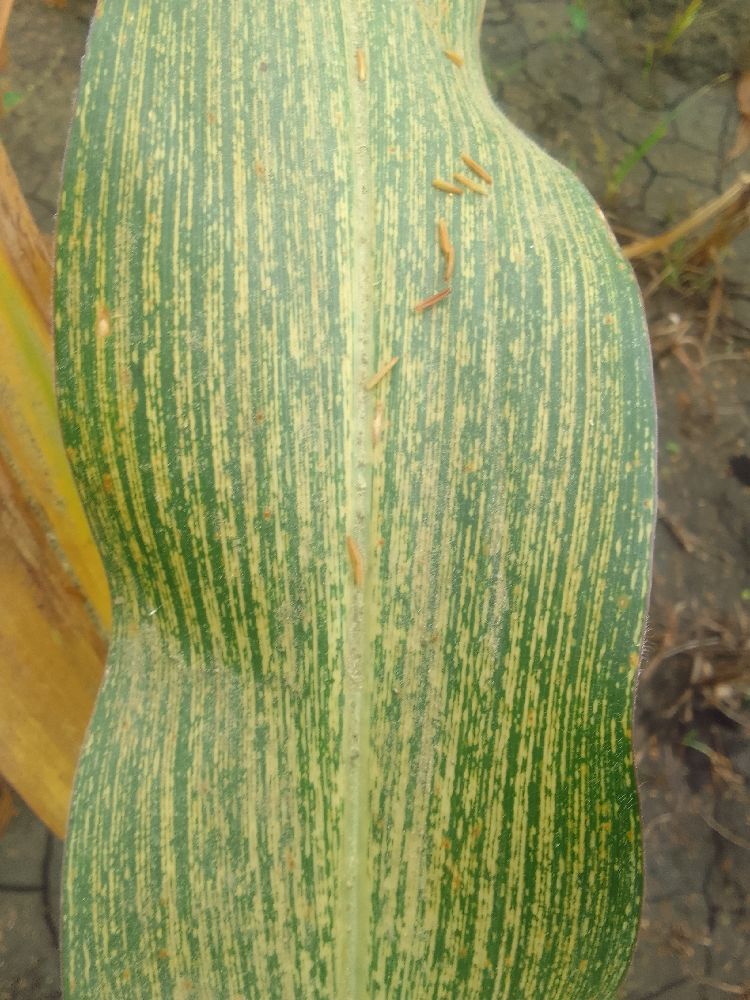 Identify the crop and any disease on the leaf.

maize, maize streak virus
